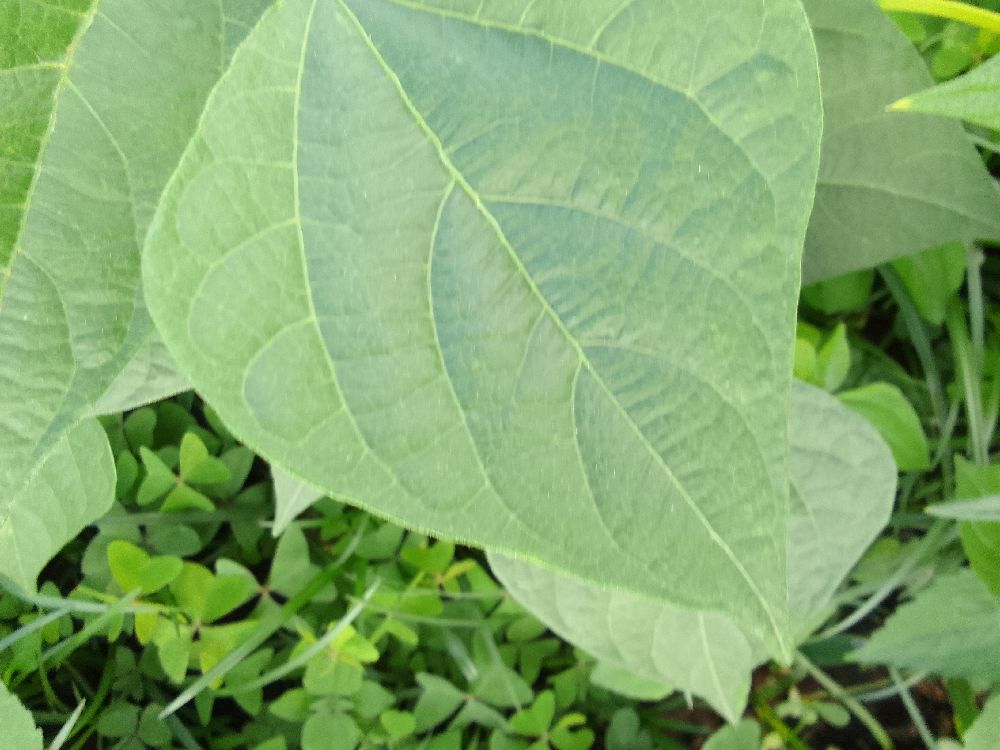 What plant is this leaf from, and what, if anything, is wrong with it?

common bean, healthy
